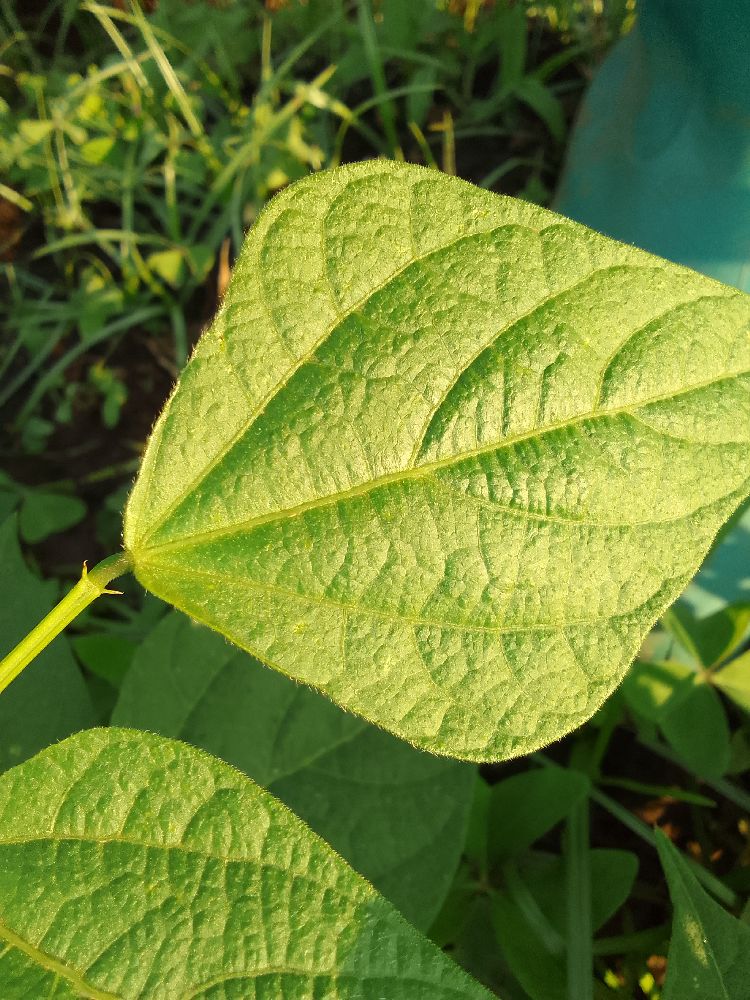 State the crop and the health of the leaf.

common bean, healthy
